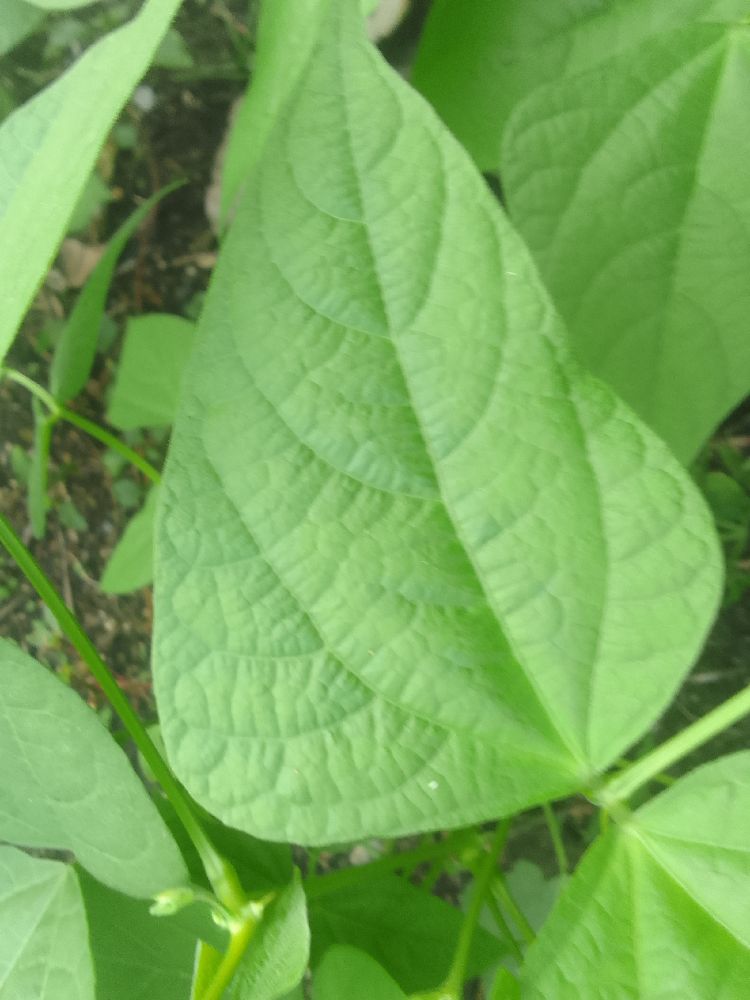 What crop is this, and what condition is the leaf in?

common bean, healthy
